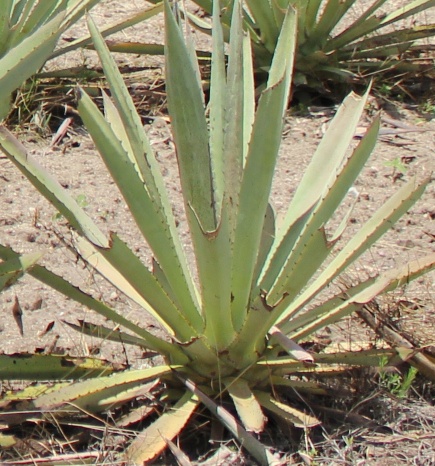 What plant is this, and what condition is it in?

agave, small
